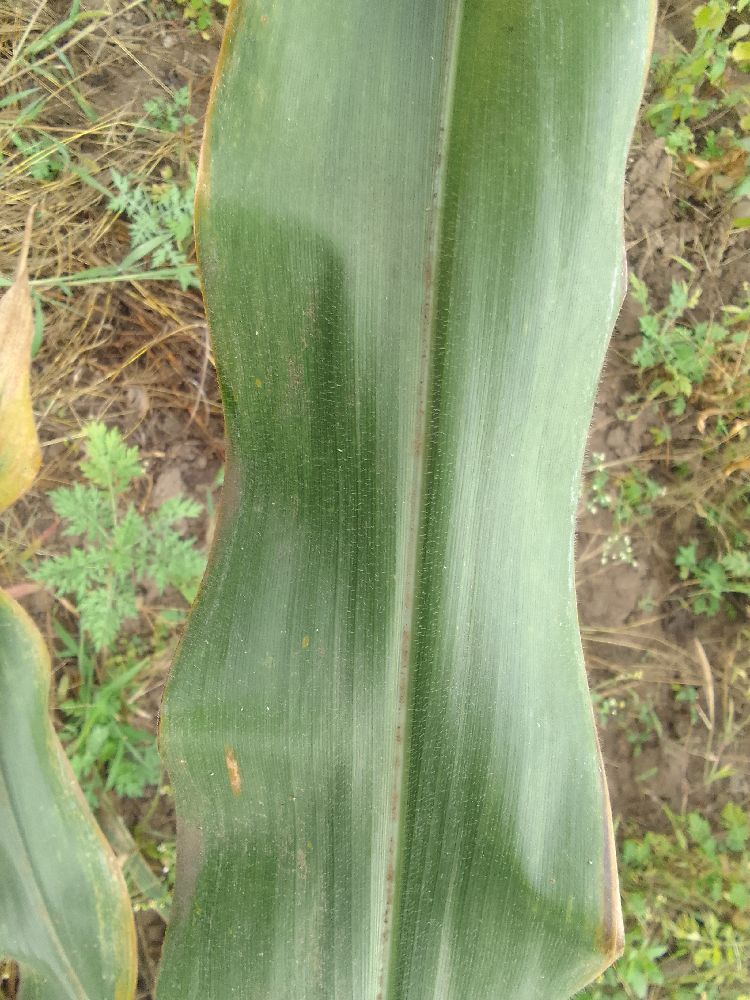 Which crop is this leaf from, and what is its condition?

maize, healthy
